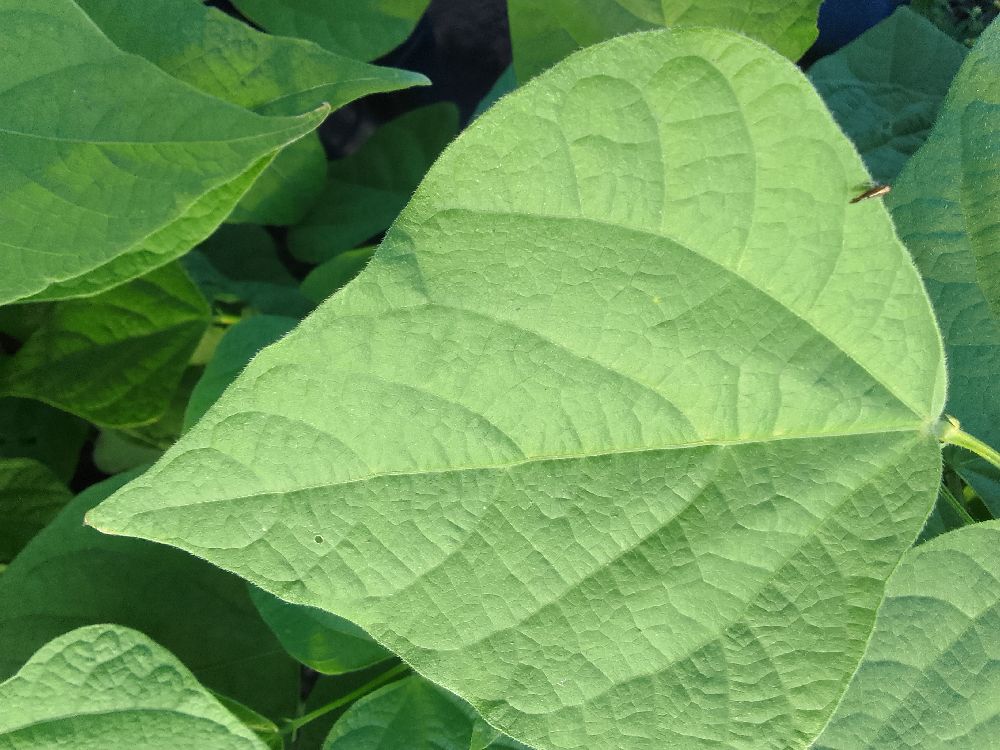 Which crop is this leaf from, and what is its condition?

common bean, healthy
